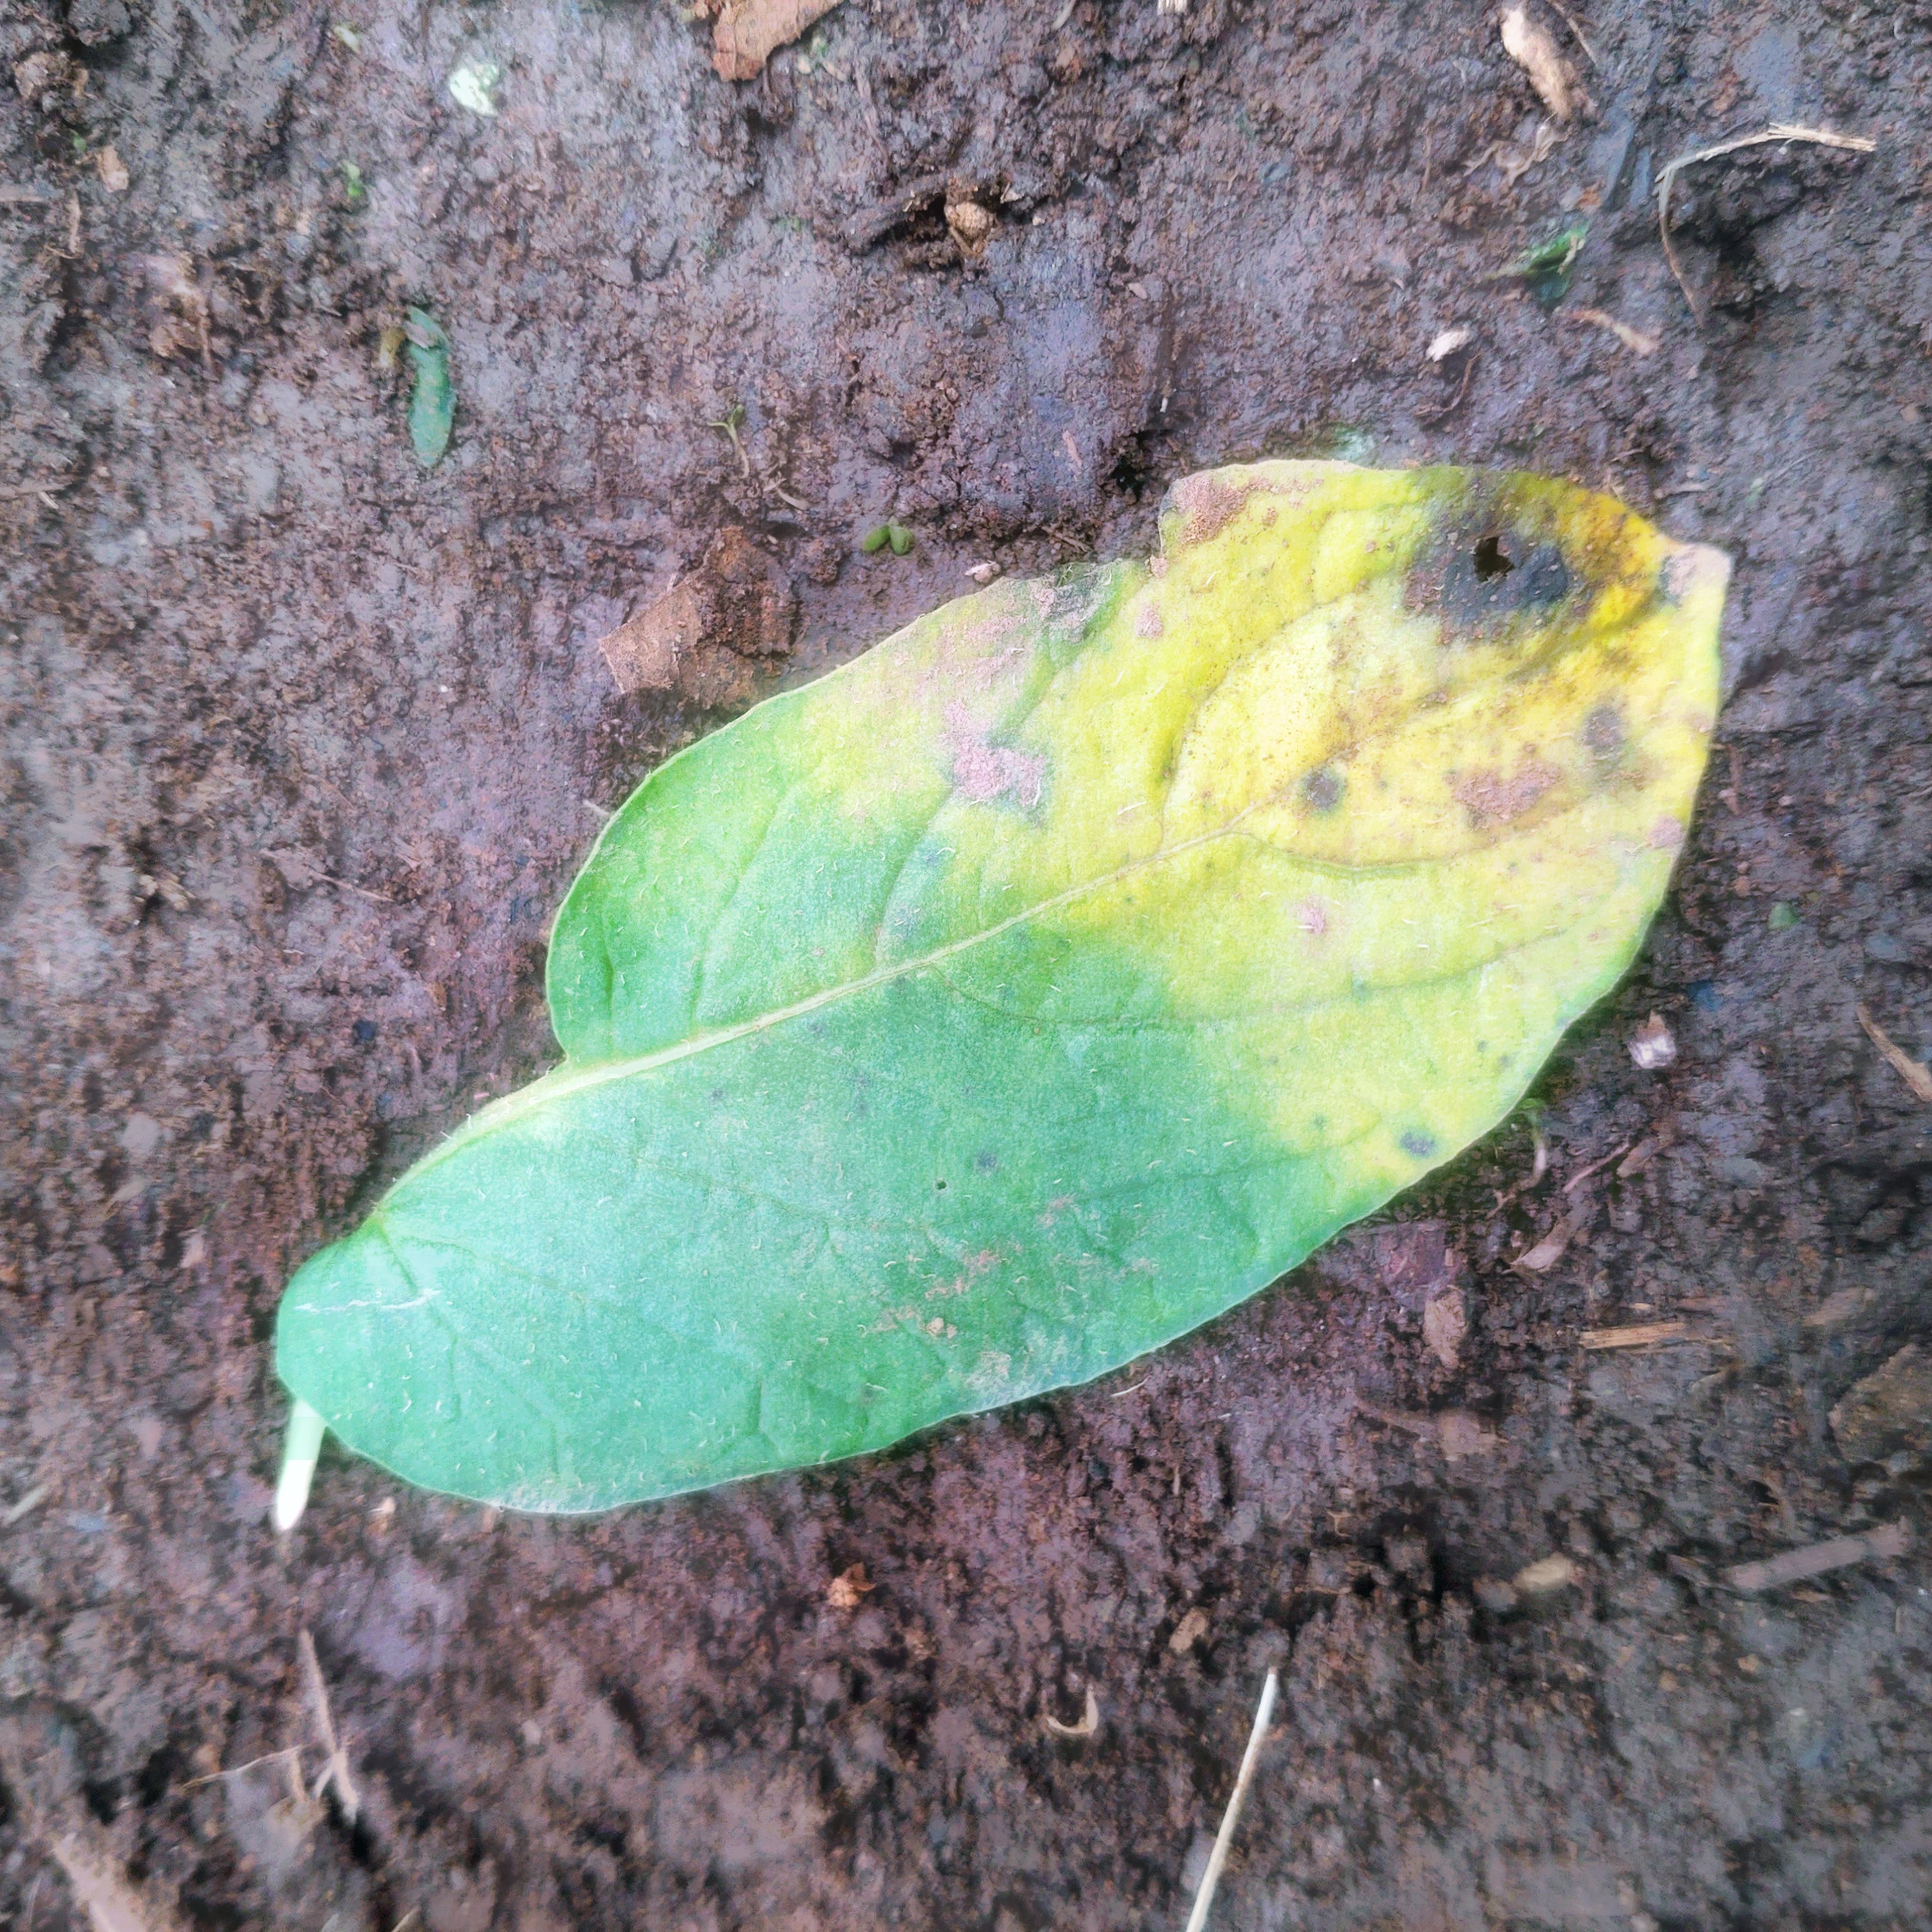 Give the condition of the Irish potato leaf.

late blight
